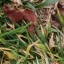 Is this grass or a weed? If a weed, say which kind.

grass
